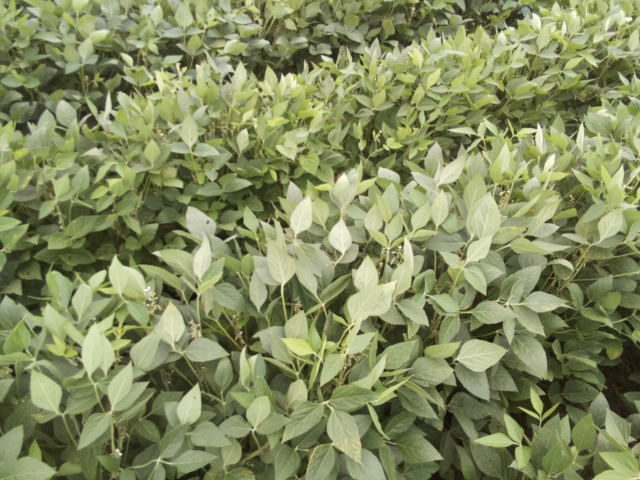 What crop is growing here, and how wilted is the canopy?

soybean, slight leaflet or petiole turgor loss in upper canopy
